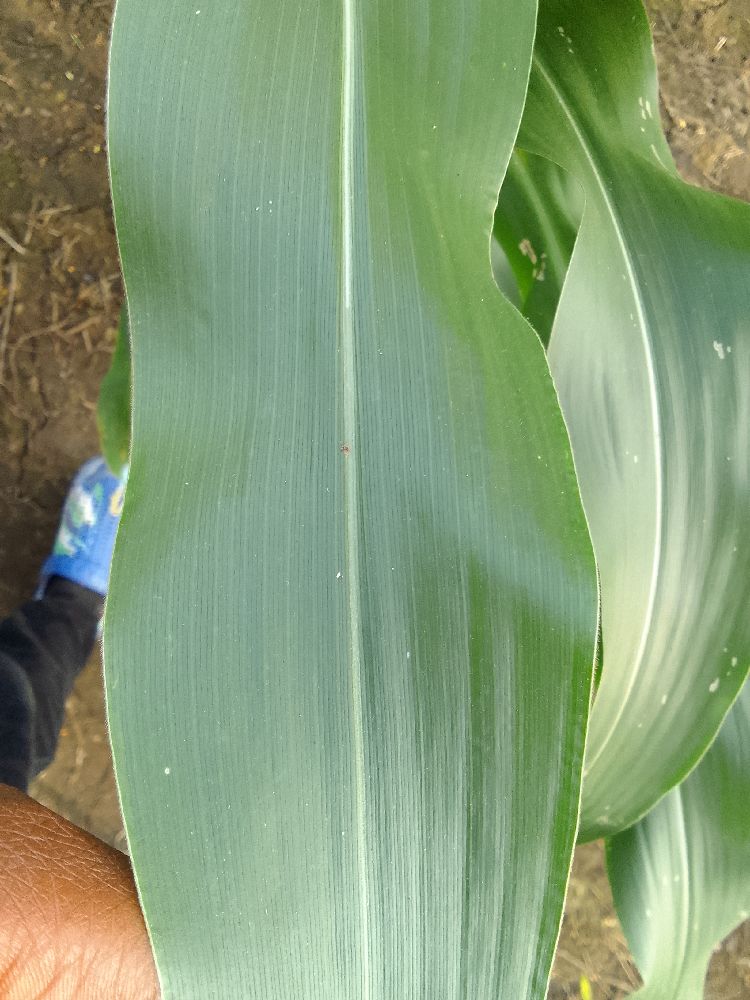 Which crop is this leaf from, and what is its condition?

maize, healthy
